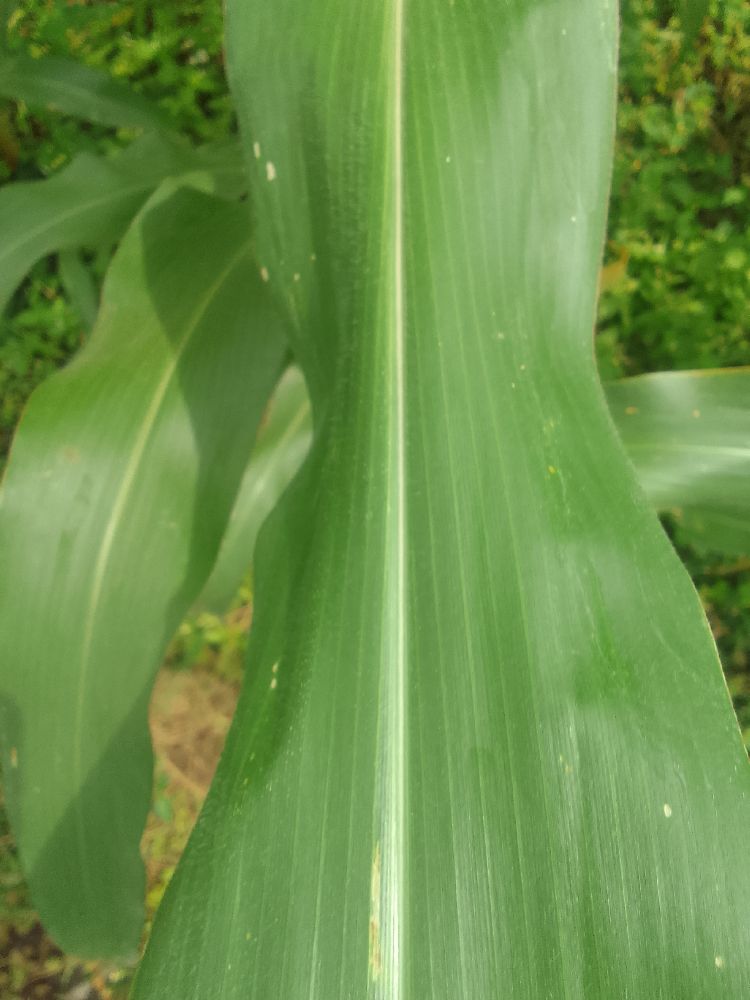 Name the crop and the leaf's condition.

maize, healthy
